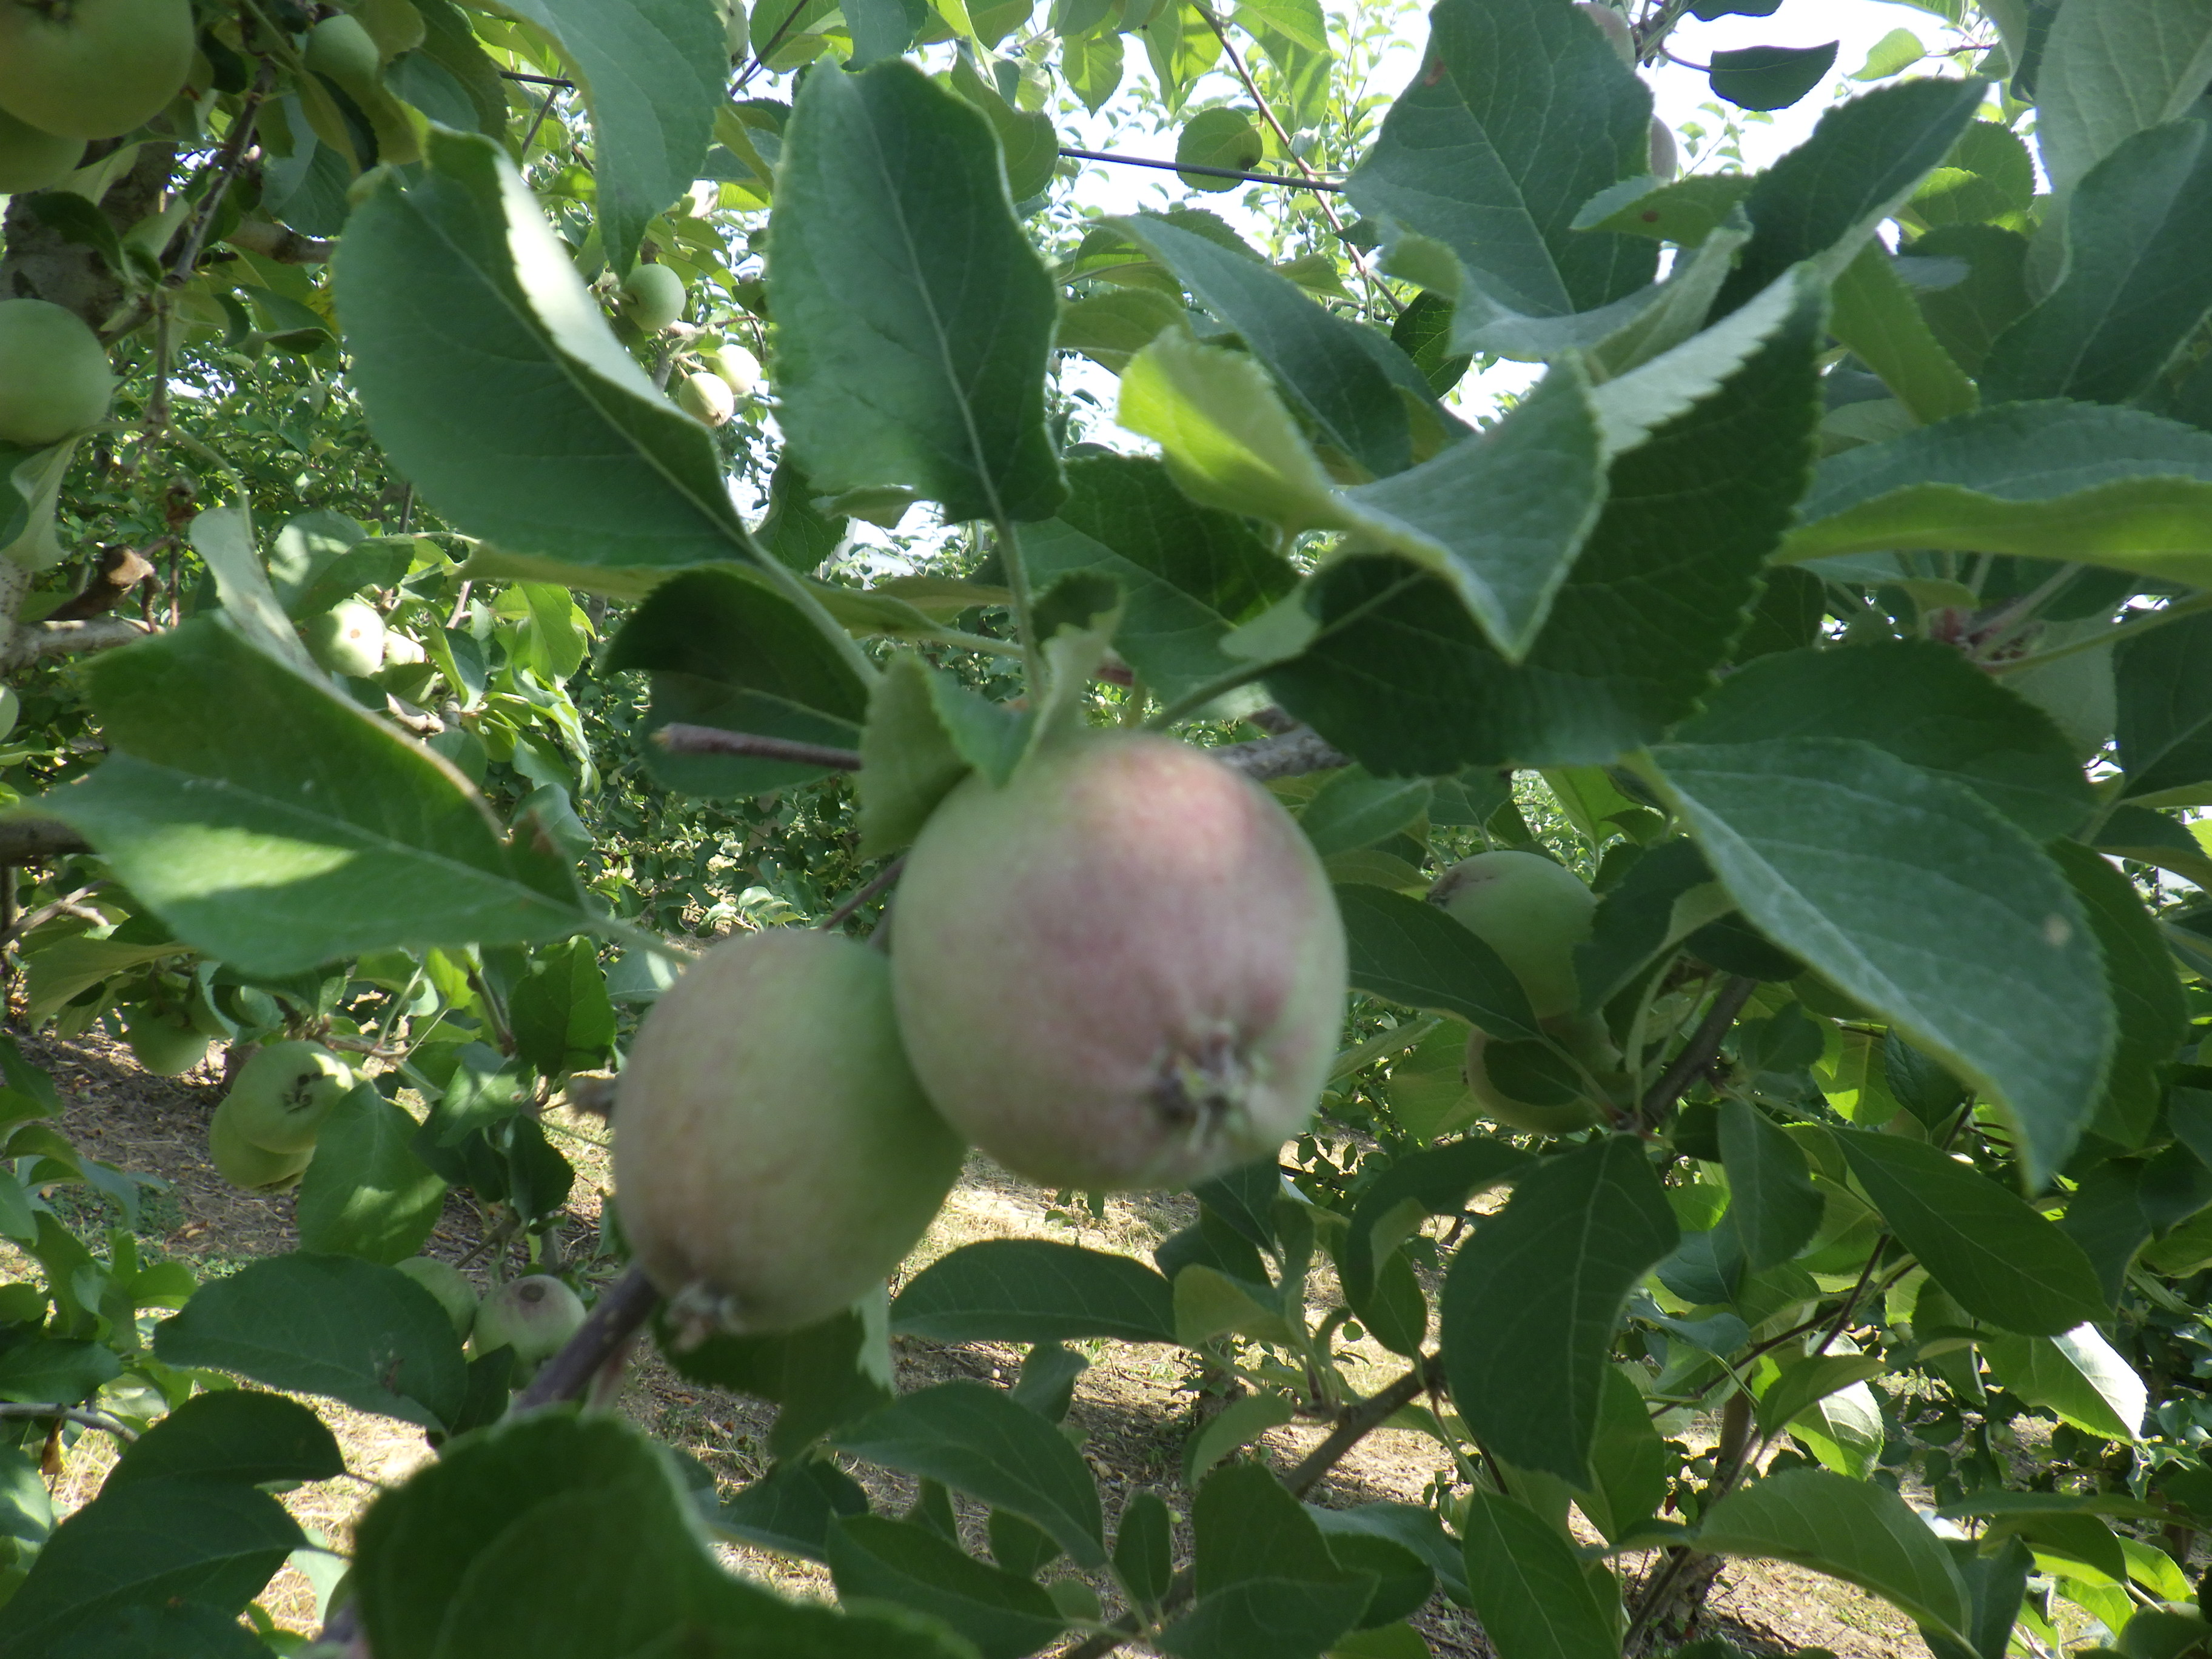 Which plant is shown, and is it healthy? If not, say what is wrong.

apple, healthy
